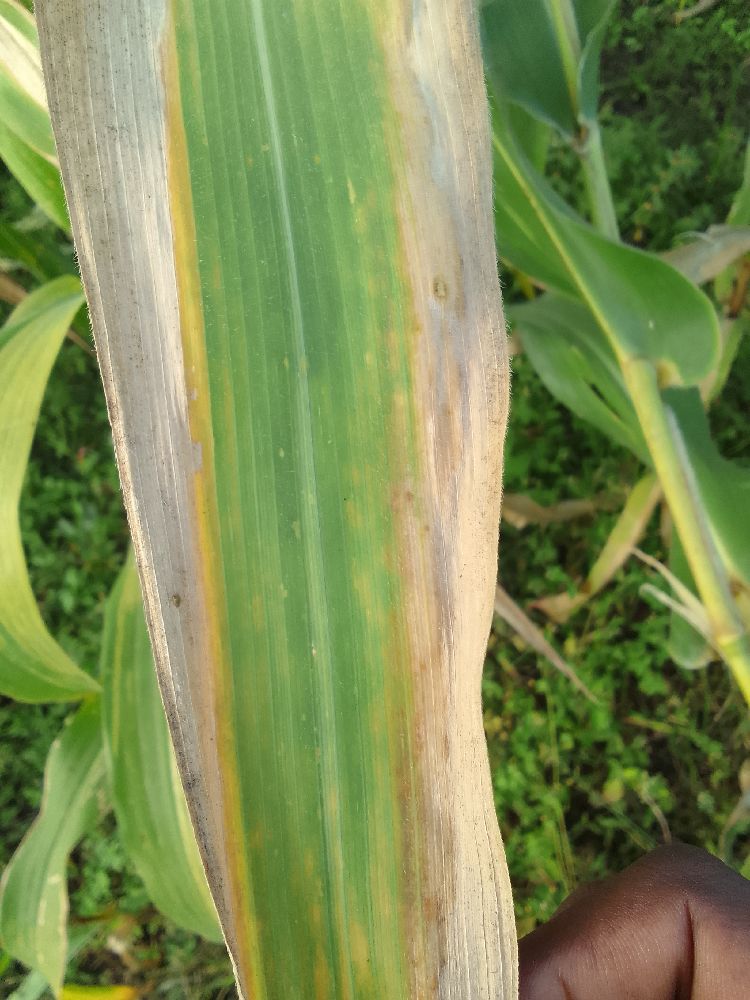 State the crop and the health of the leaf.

maize, maize lethal necrosis
